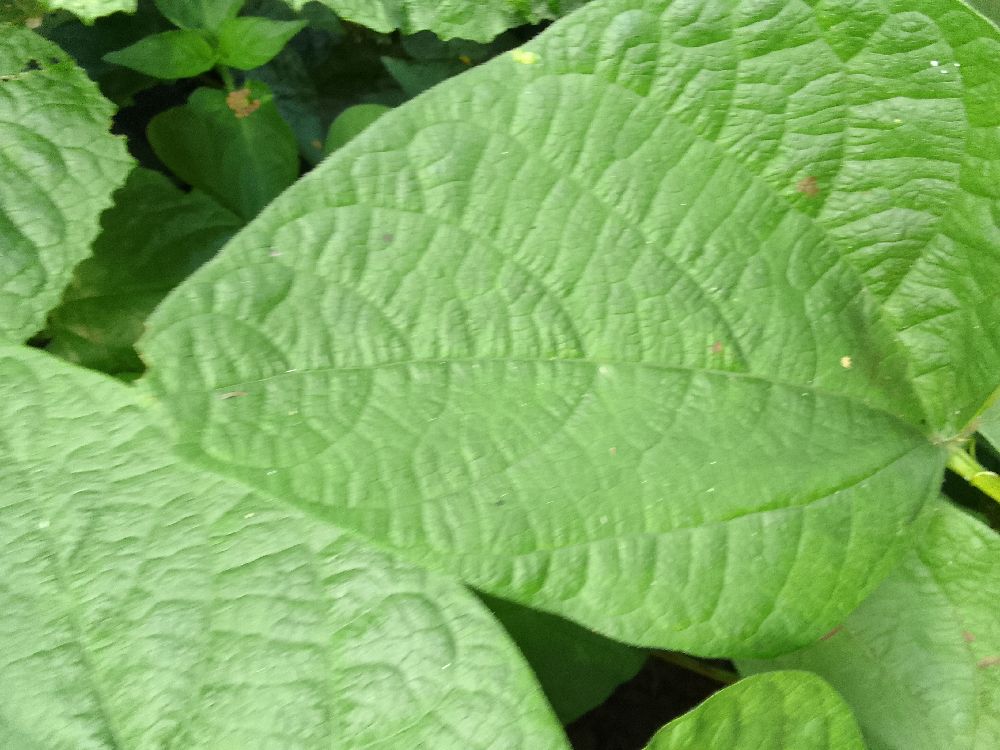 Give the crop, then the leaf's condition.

common bean, healthy
